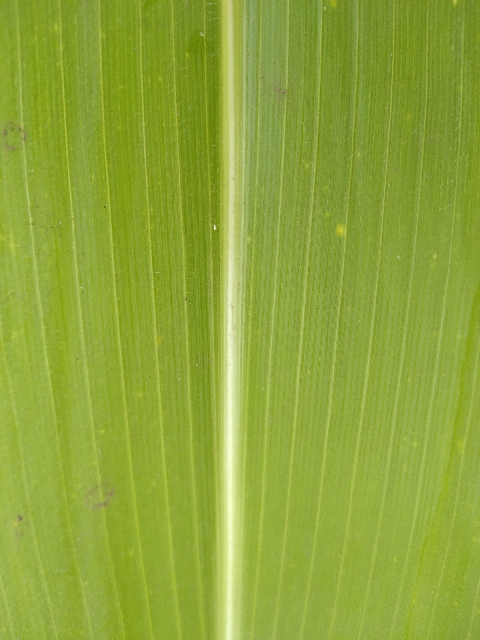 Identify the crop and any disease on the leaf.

maize, healthy
